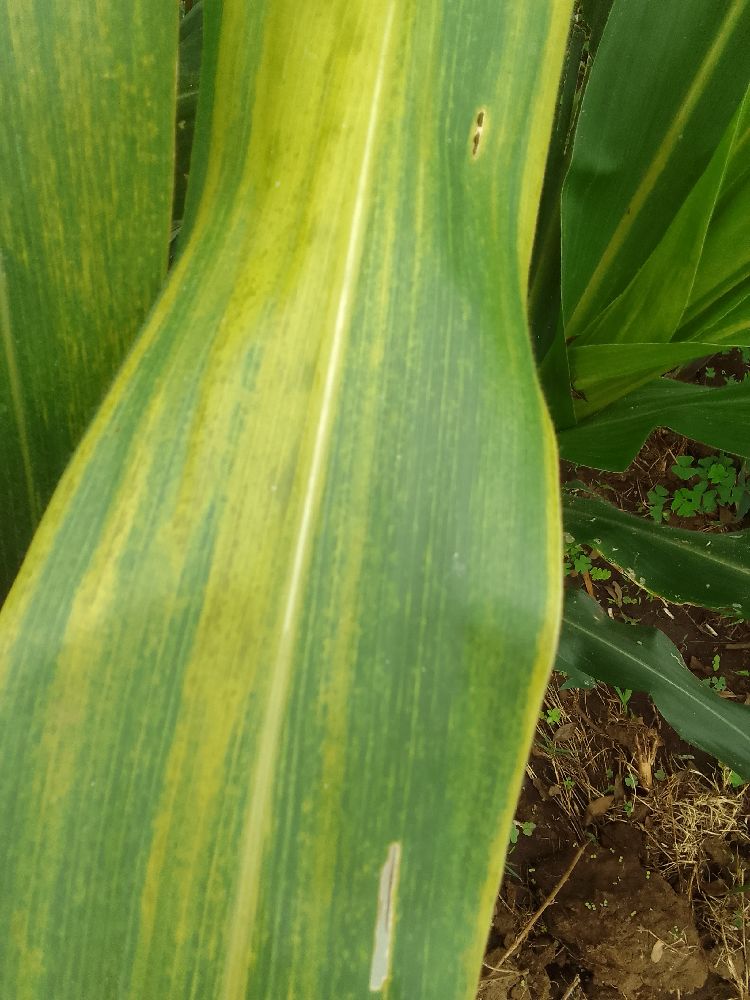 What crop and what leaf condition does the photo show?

maize, maize lethal necrosis
